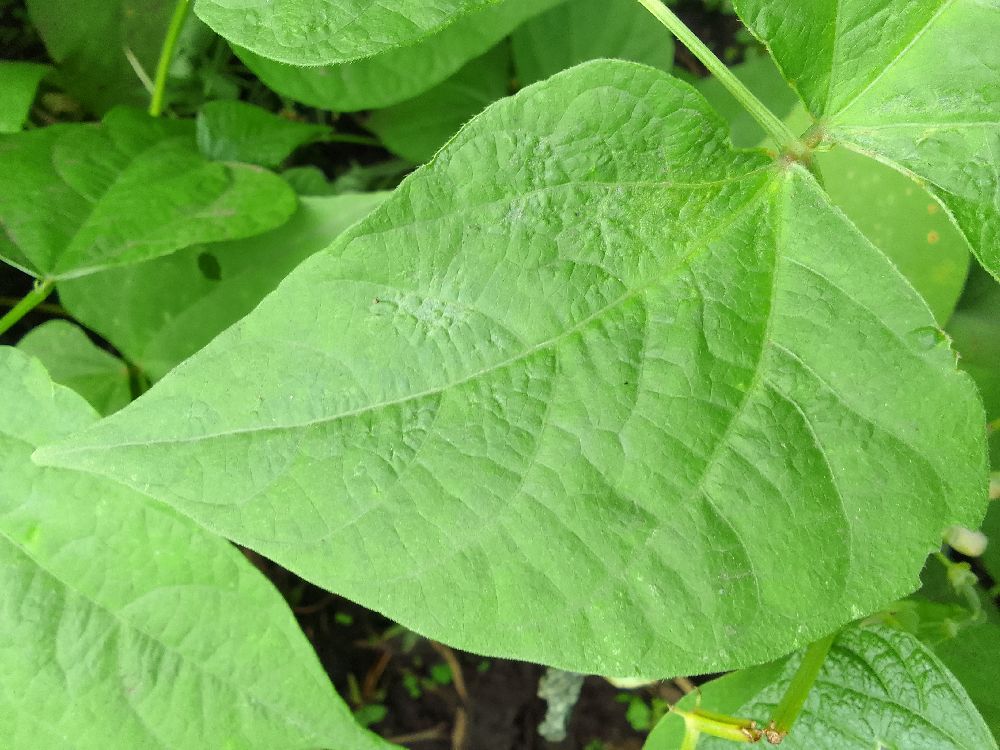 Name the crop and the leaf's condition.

common bean, healthy
